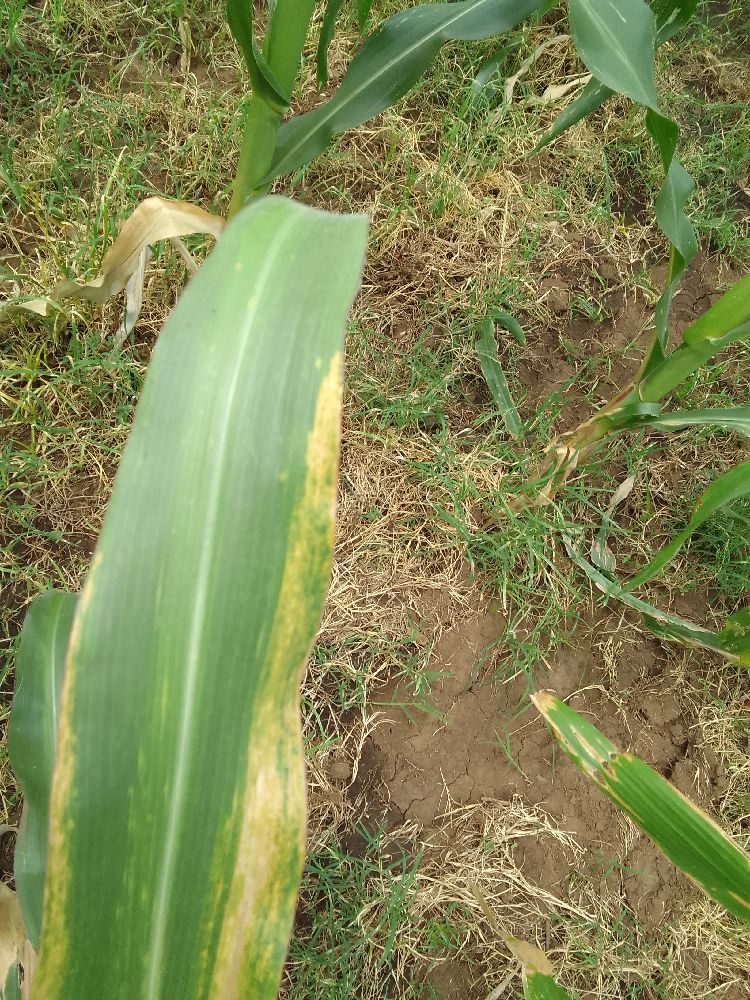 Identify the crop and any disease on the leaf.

maize, maize lethal necrosis
